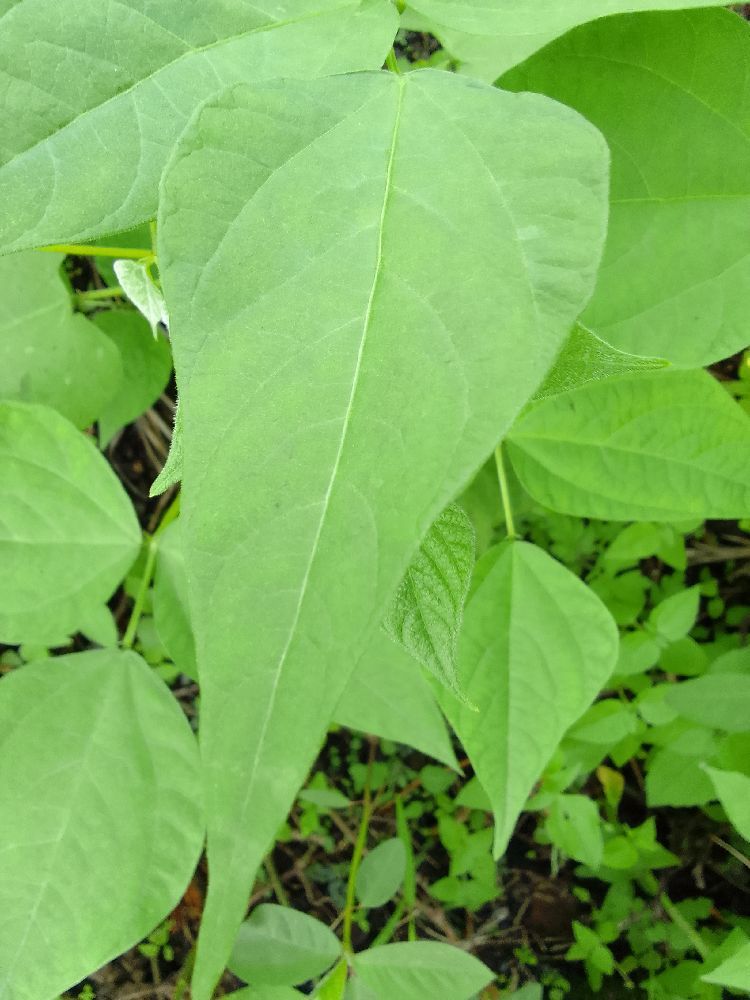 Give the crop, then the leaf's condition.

common bean, healthy
